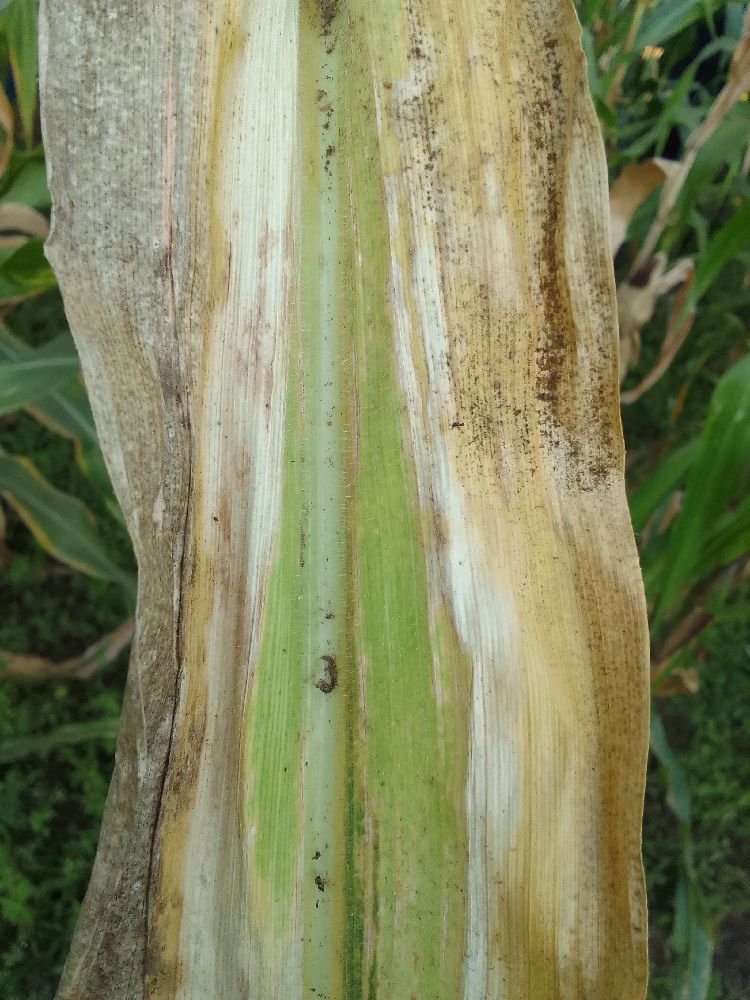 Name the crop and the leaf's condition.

maize, maize lethal necrosis
